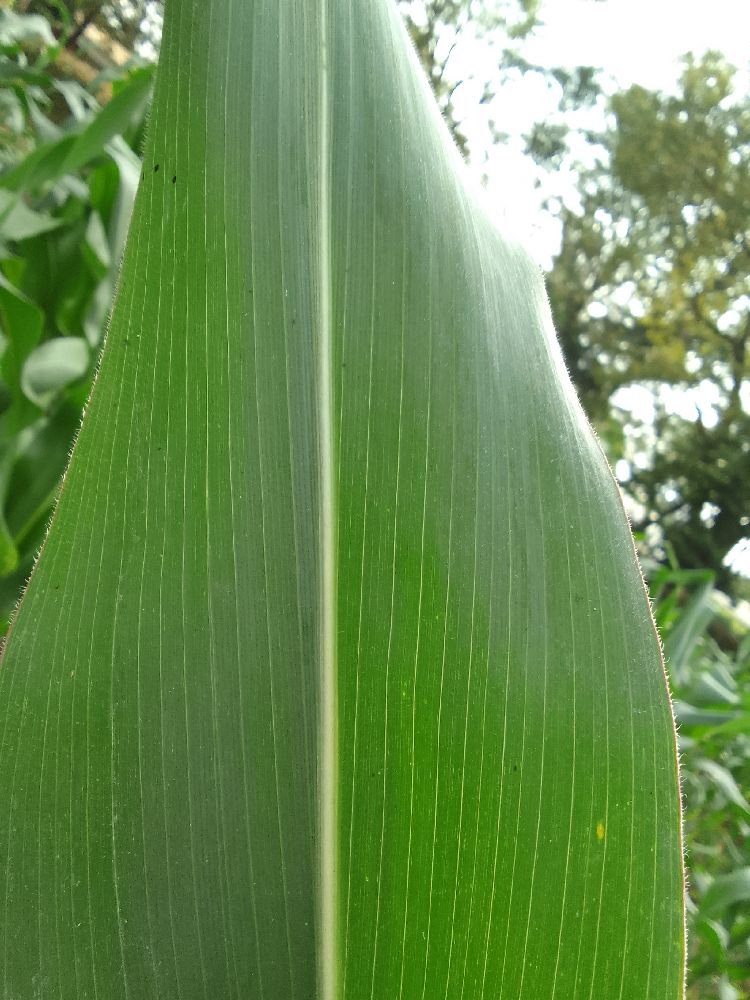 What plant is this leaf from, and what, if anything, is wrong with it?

maize, healthy
